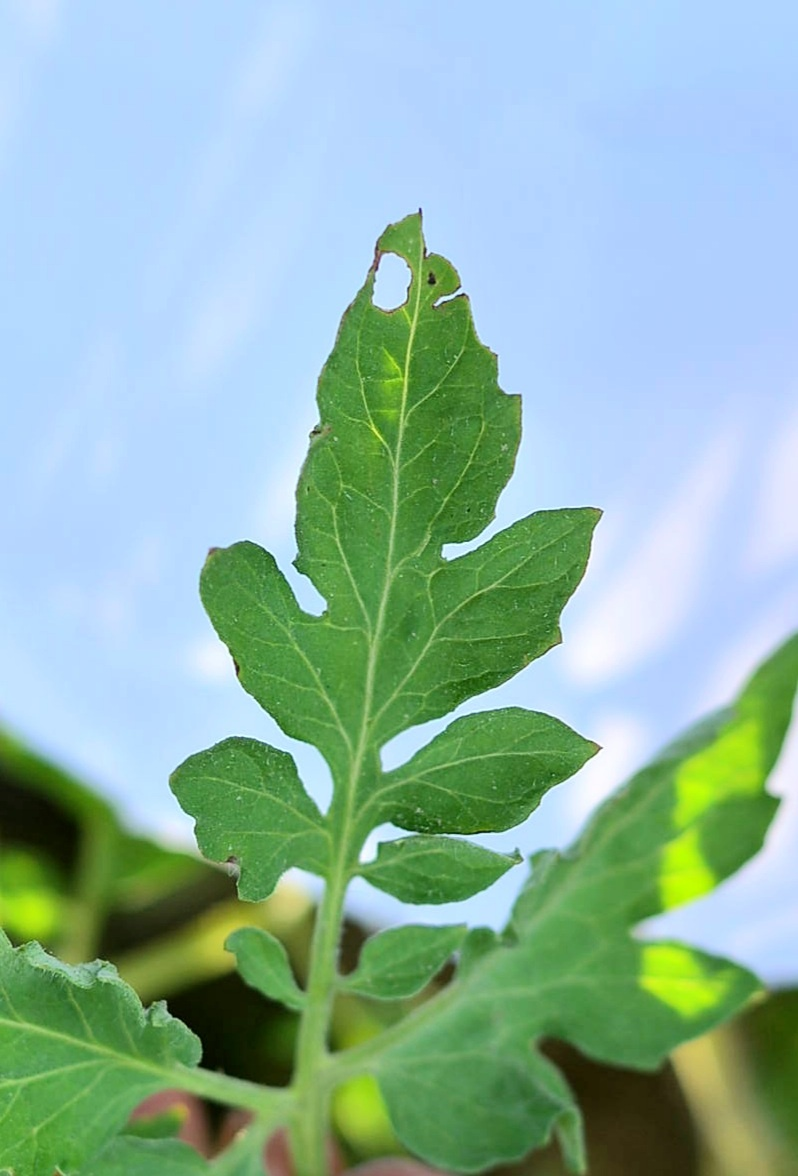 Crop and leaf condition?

tomato, infected
